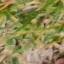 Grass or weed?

grass
